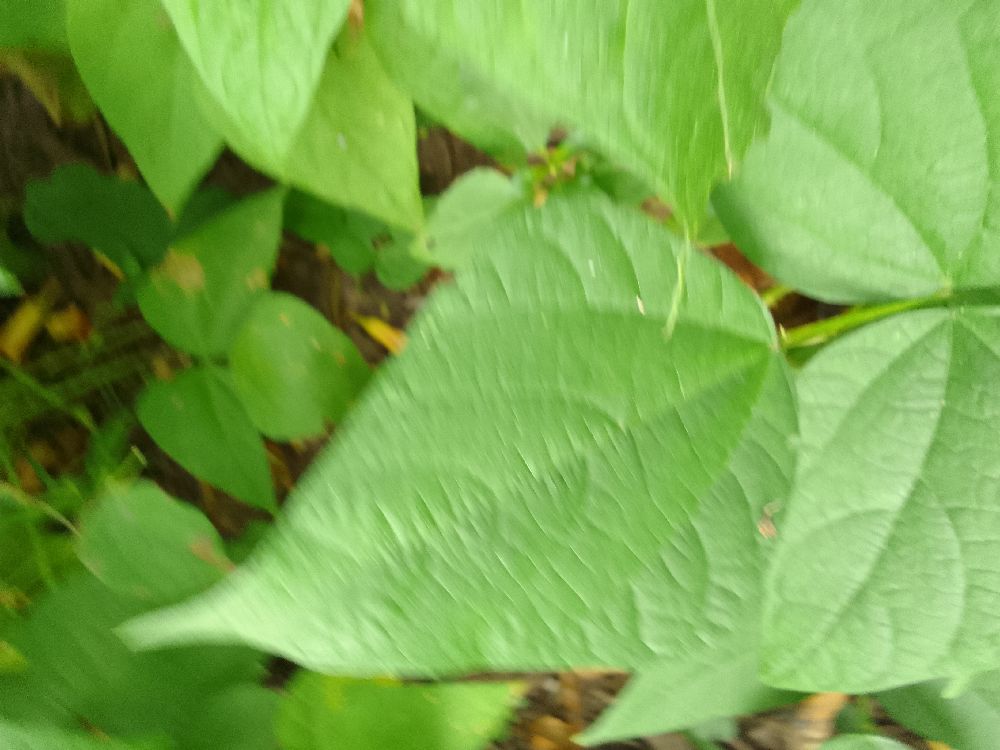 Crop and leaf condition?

common bean, healthy
